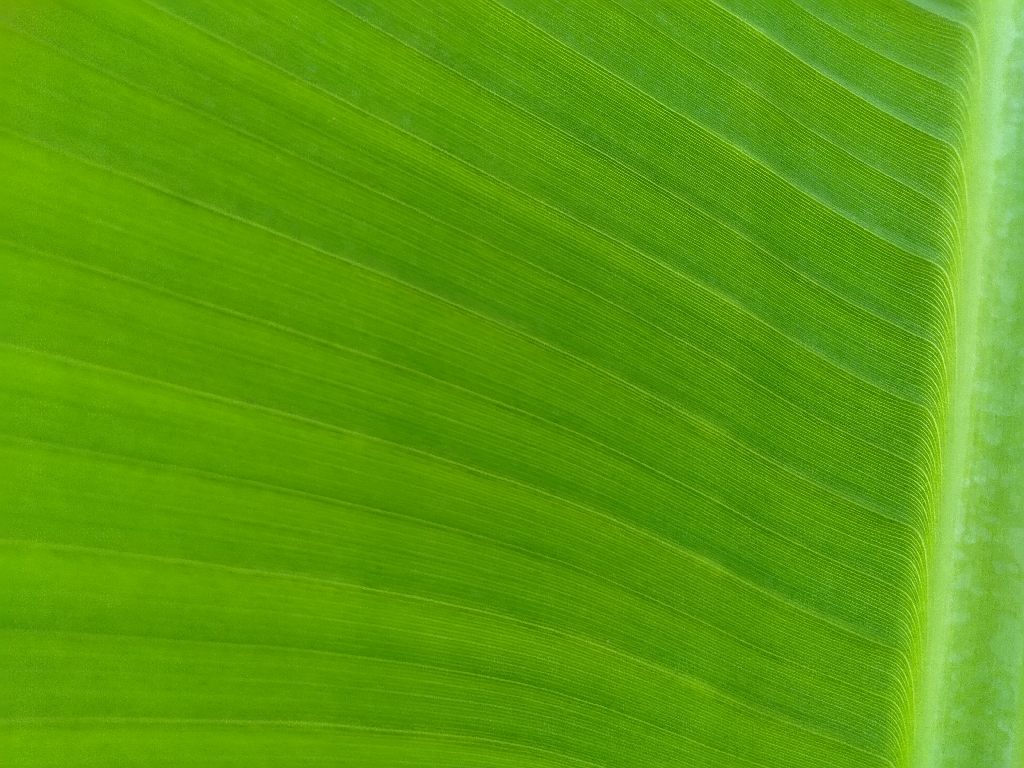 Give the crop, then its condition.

banana, healthy
